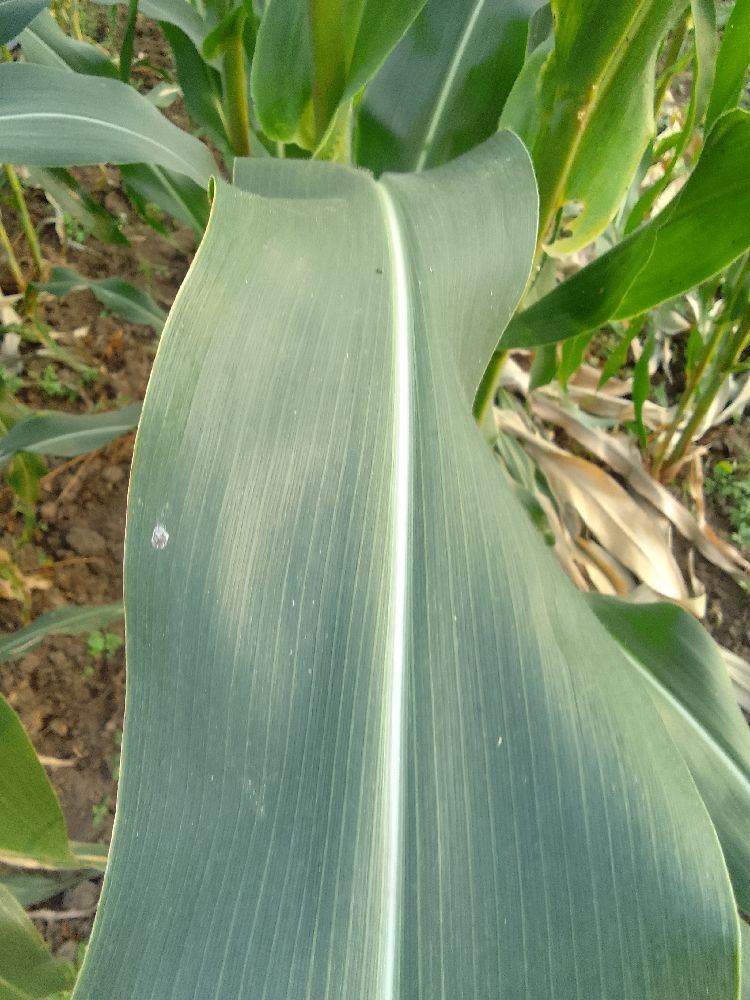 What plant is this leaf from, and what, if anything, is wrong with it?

maize, healthy
